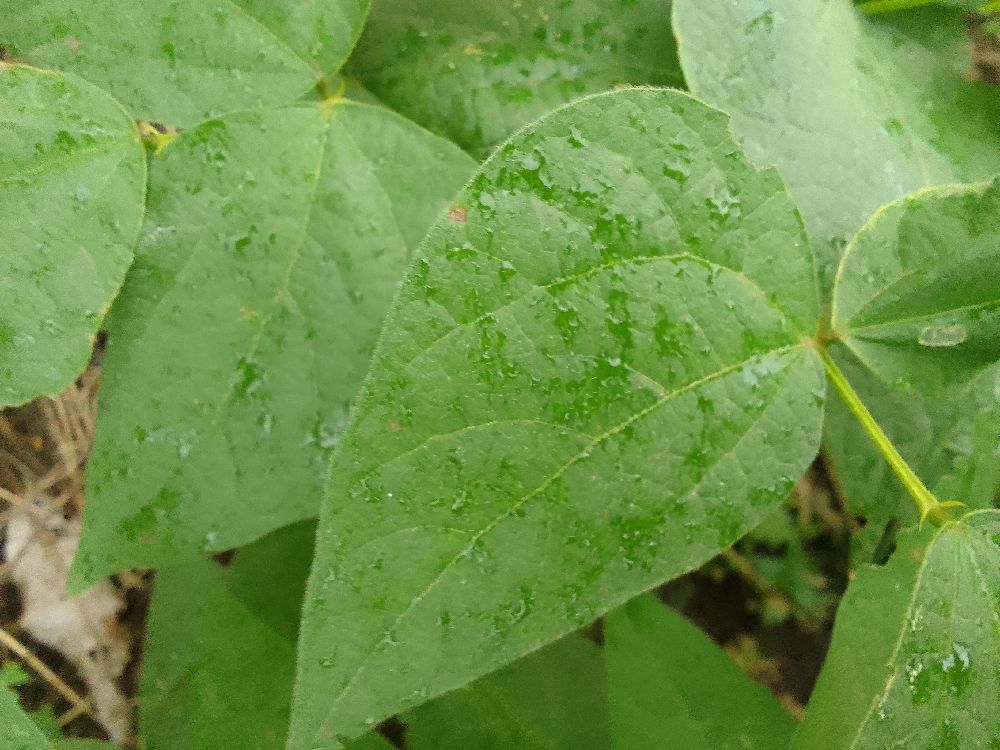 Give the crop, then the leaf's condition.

common bean, healthy
